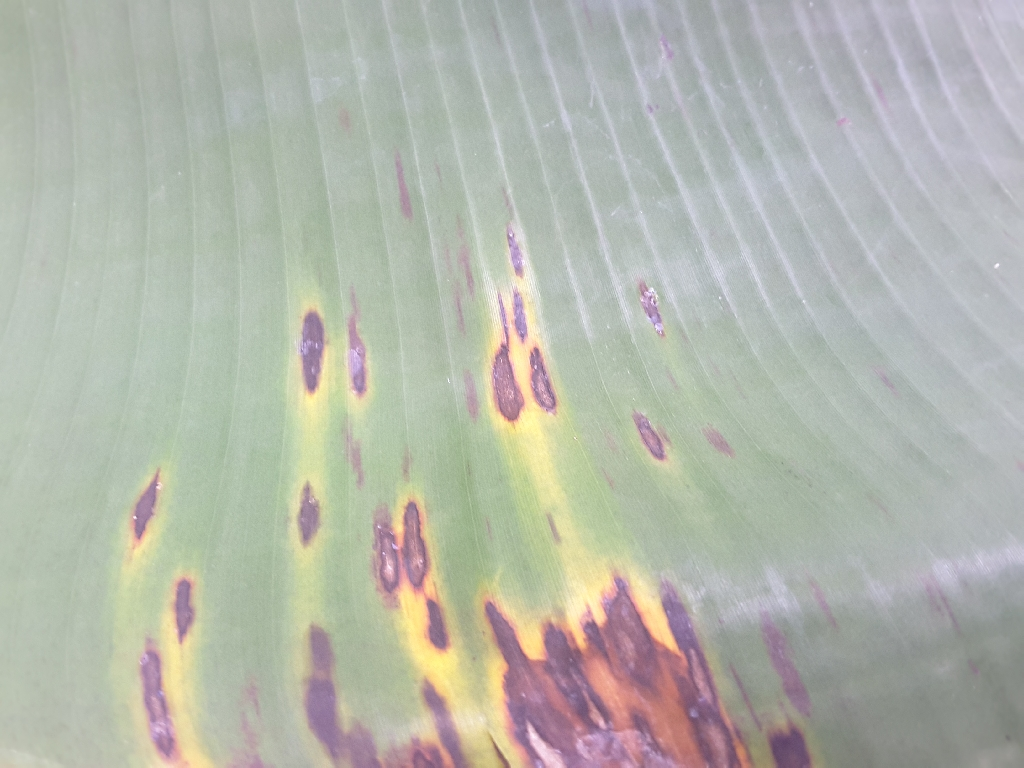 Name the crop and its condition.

banana, black sigatoka
